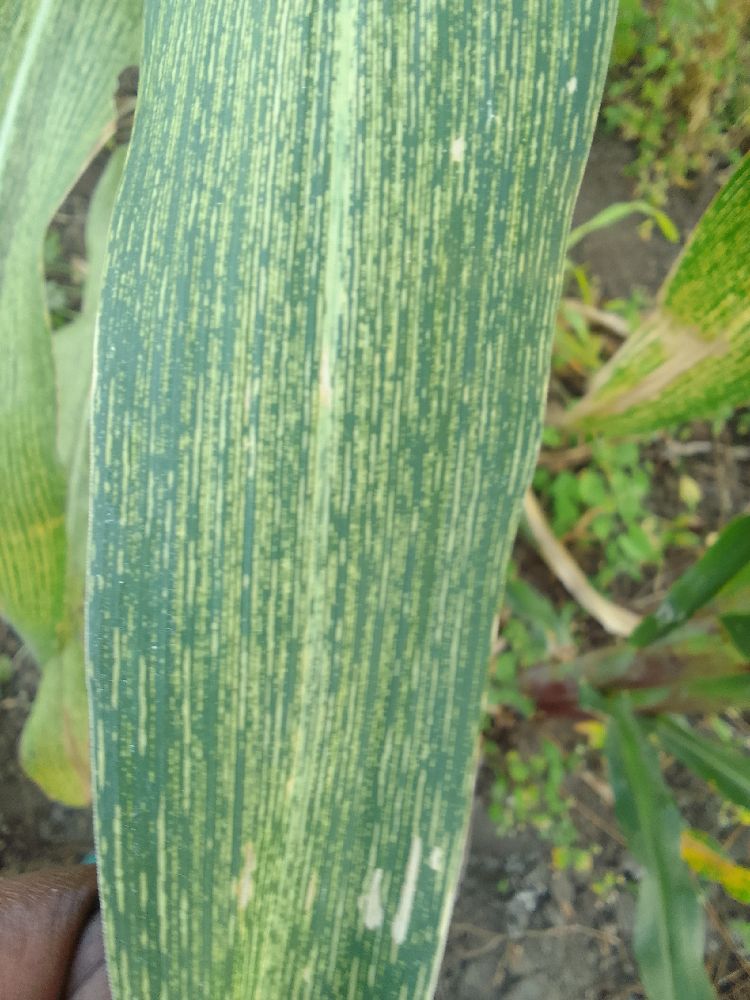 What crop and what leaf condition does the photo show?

maize, maize streak virus
